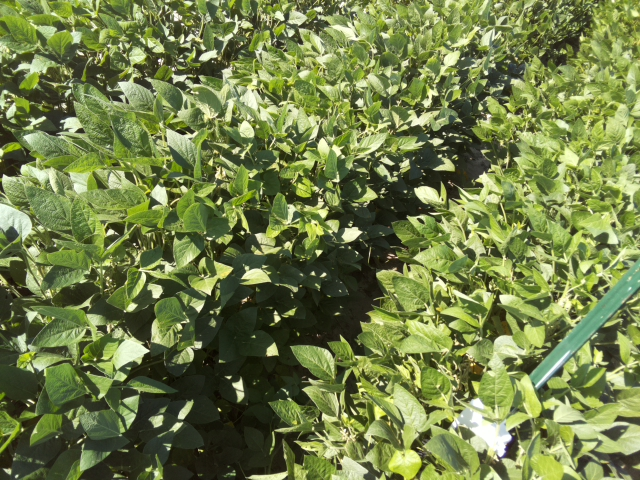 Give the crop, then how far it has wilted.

soybean, leaflets folding inward at secondary pulvinus with no turgor loss in leaflets or petioles
